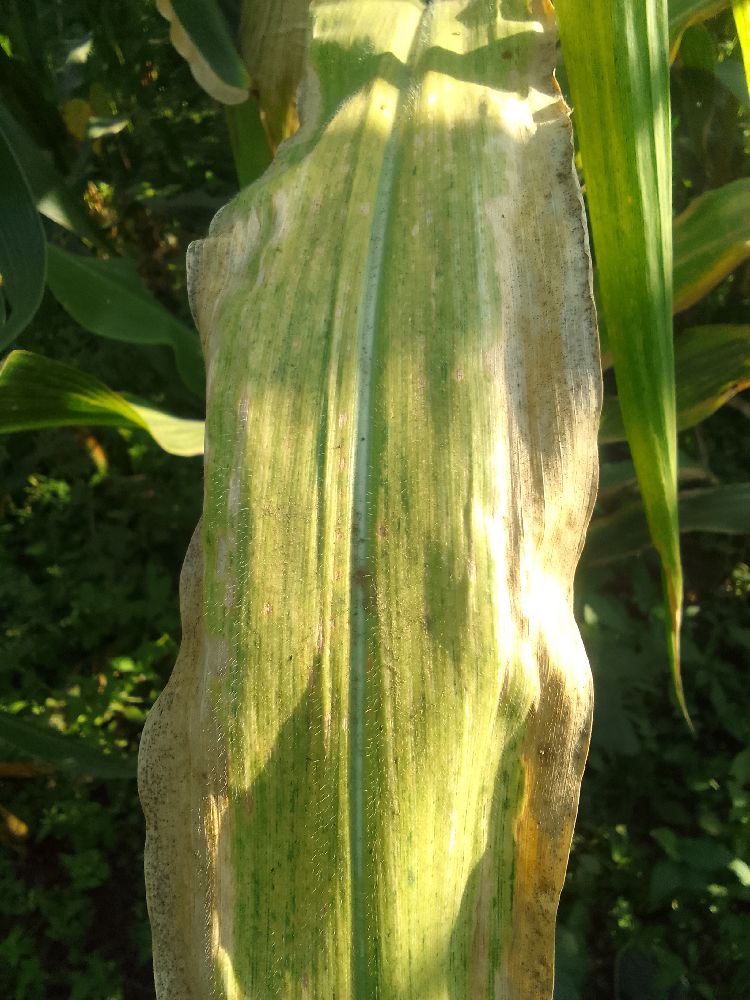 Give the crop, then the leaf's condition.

maize, maize lethal necrosis
